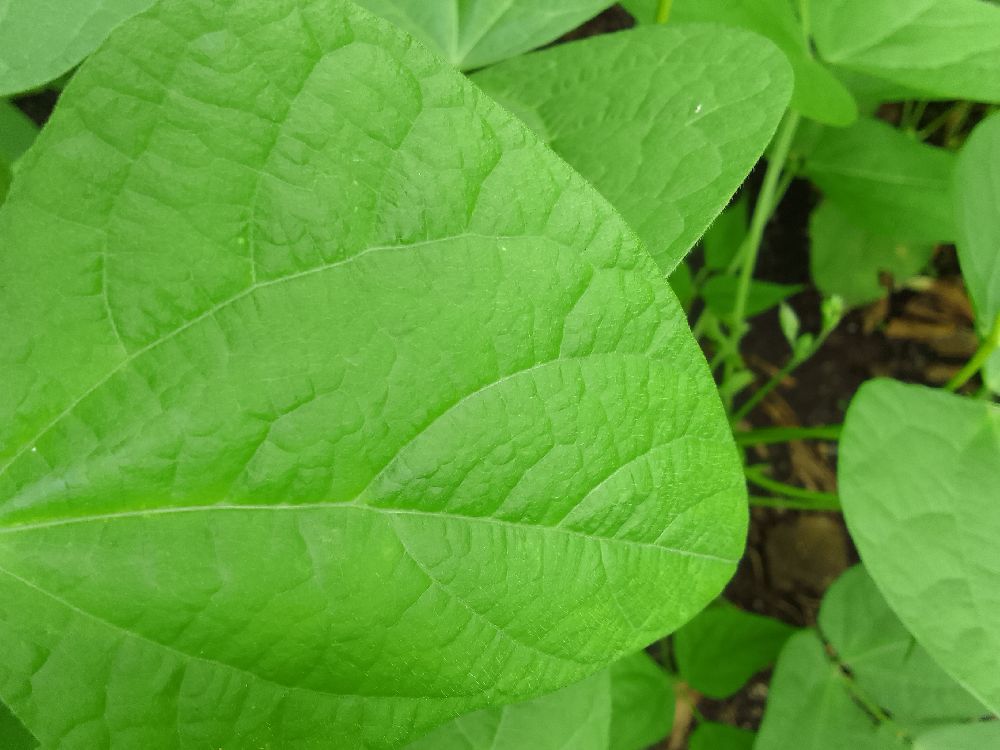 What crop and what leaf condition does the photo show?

common bean, healthy
